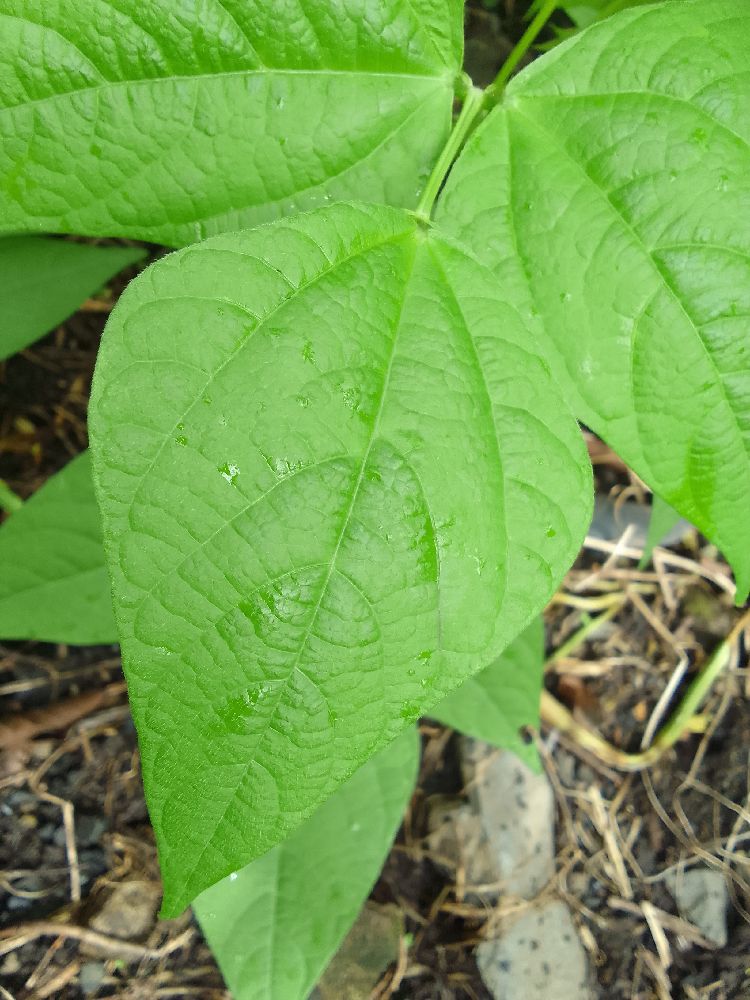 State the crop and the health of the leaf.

common bean, healthy
